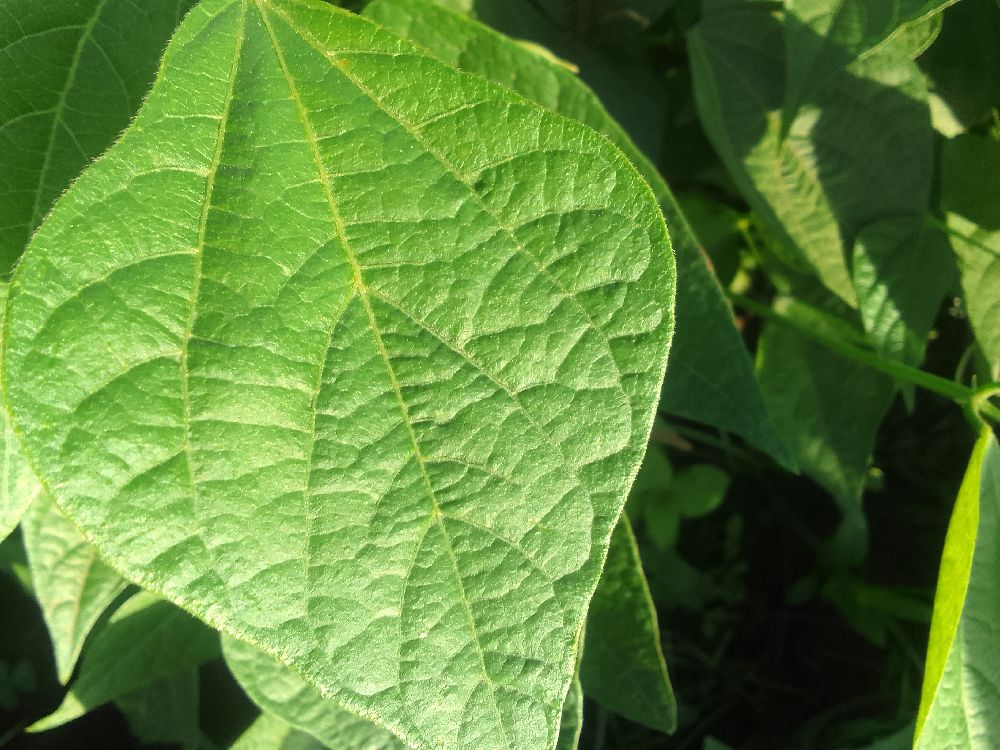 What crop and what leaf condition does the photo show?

common bean, healthy
